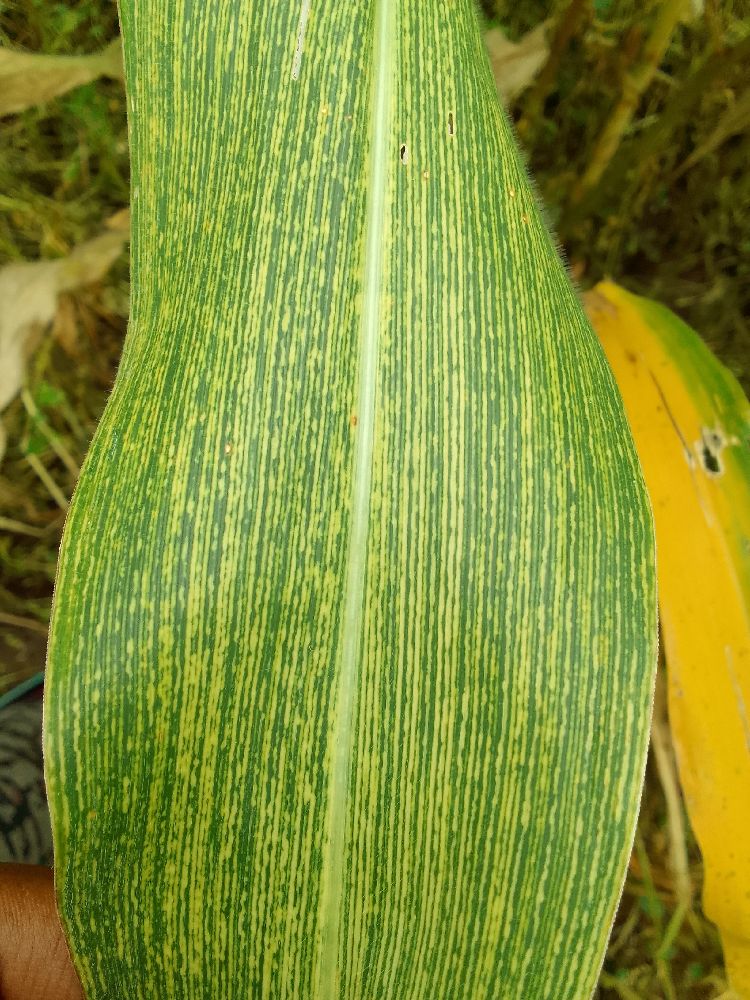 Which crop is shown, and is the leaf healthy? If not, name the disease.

maize, maize streak virus
